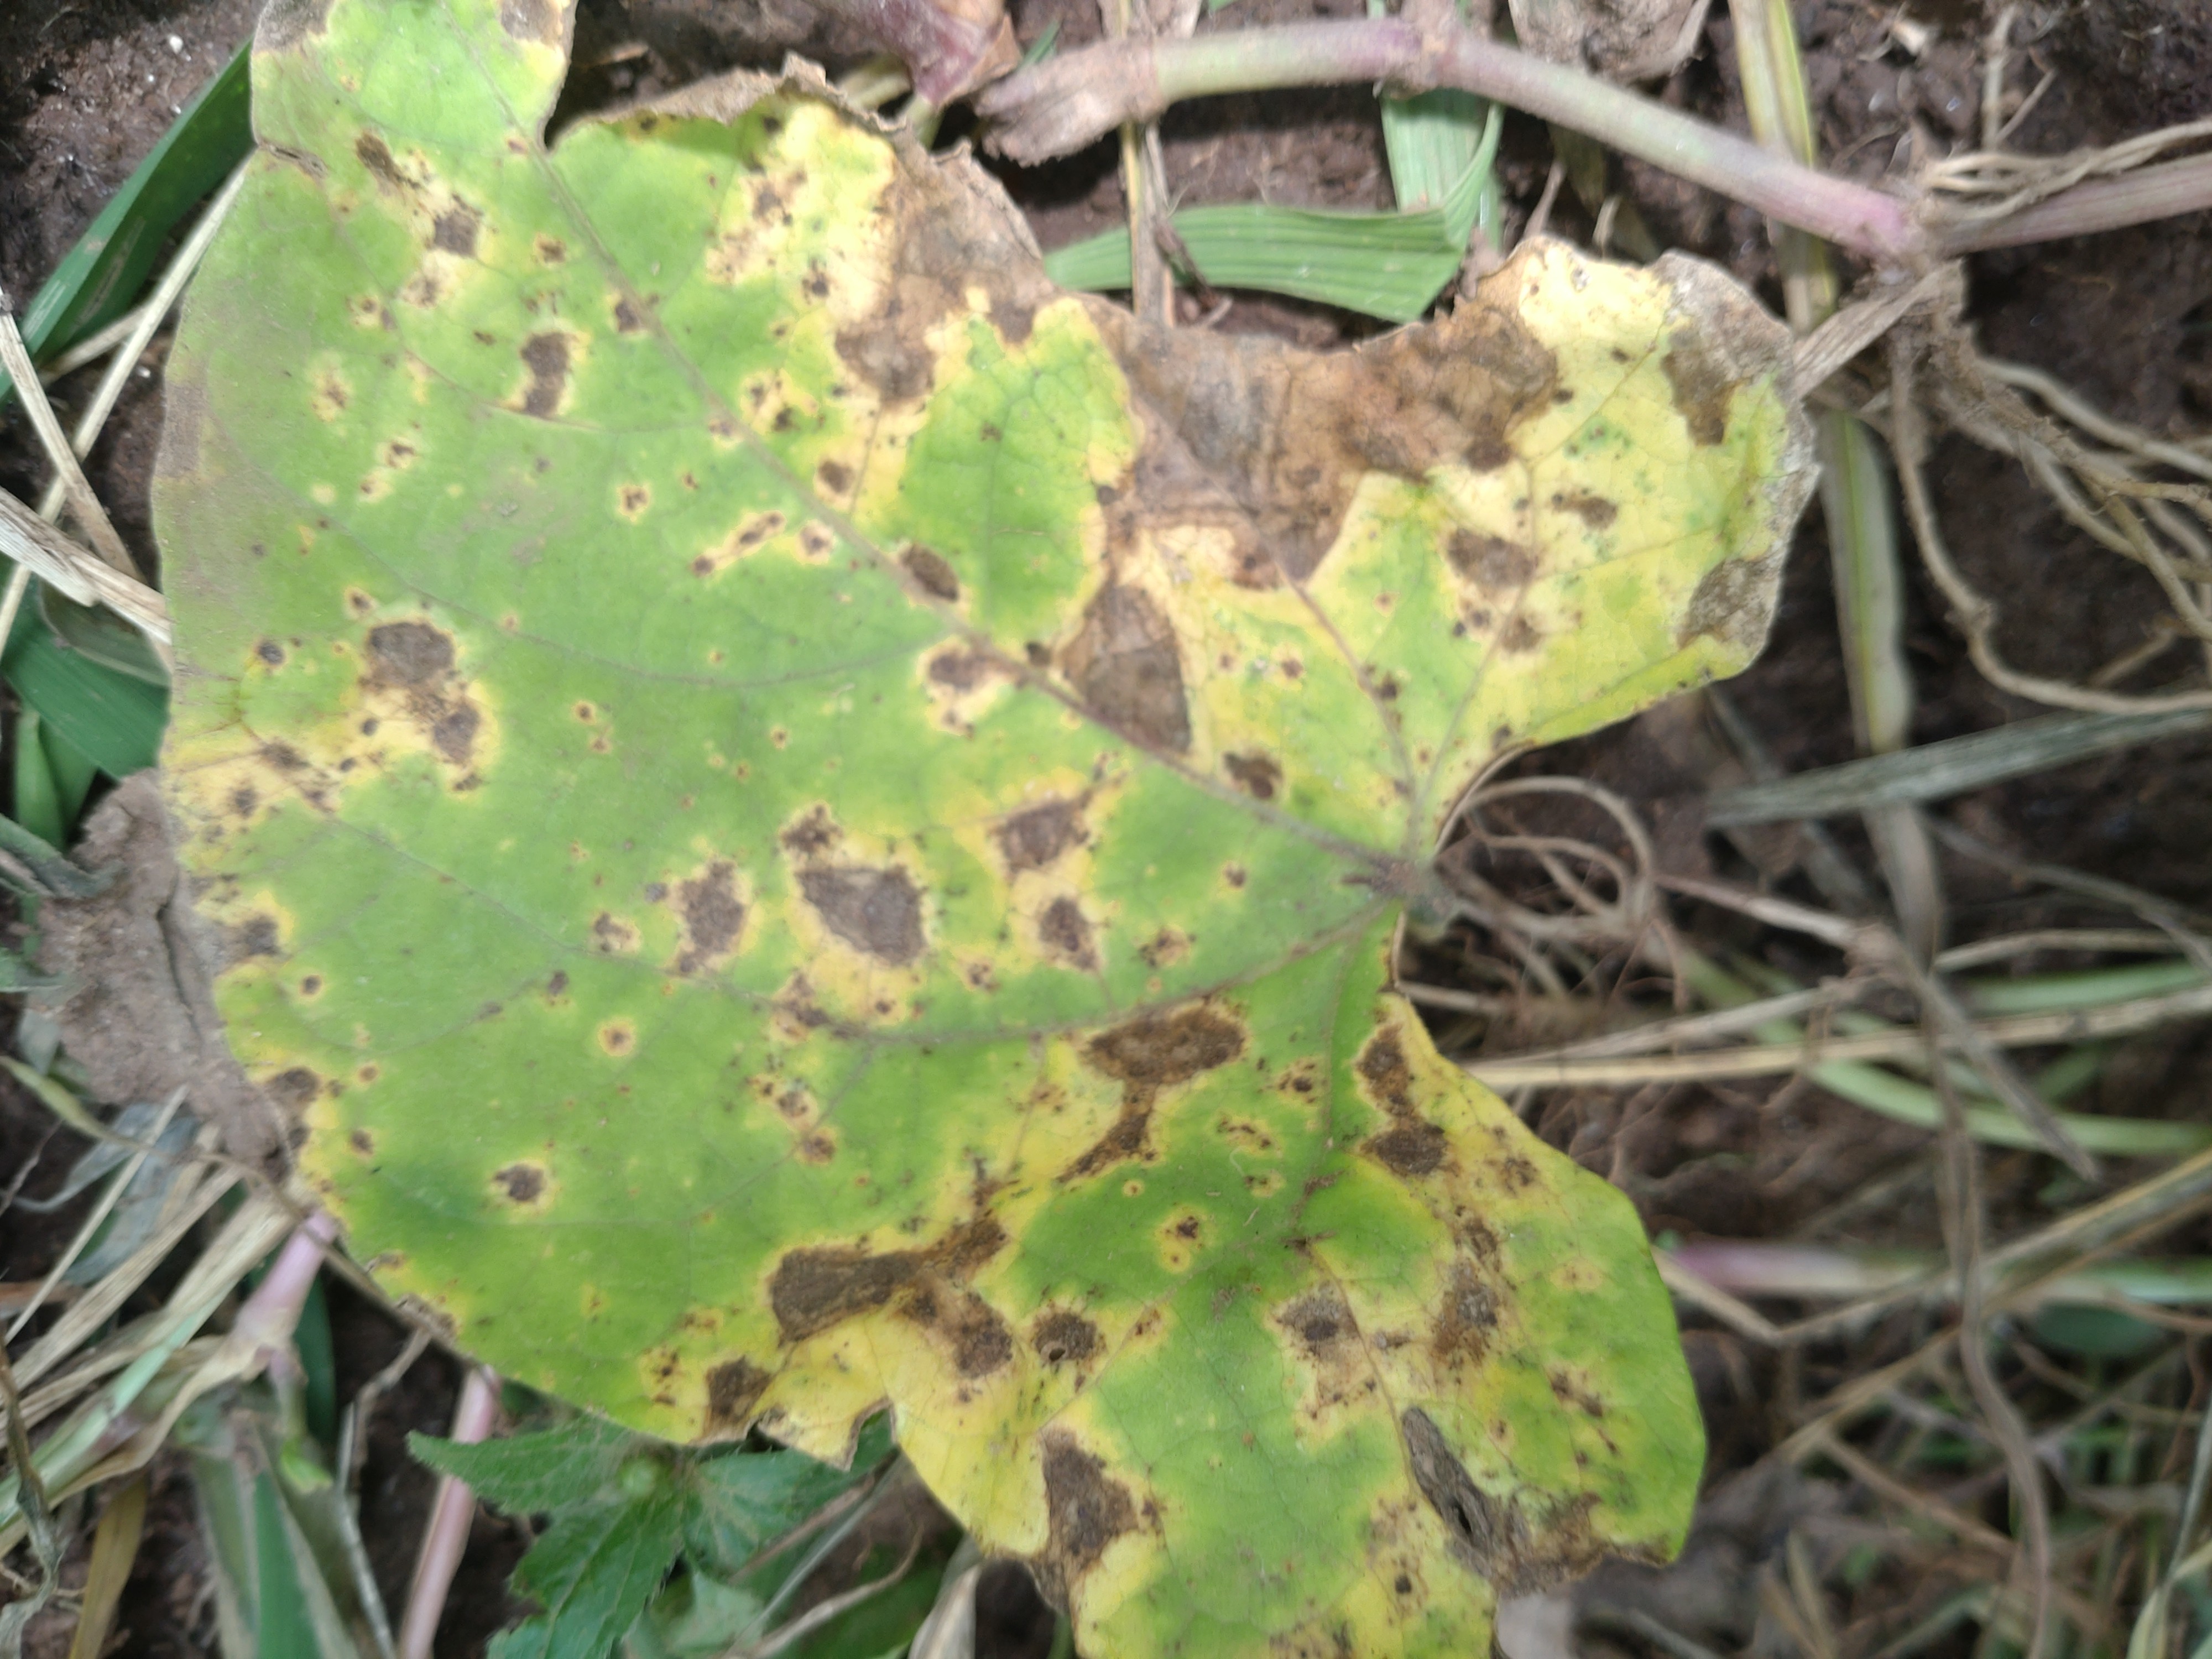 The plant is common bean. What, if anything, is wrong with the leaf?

rust
